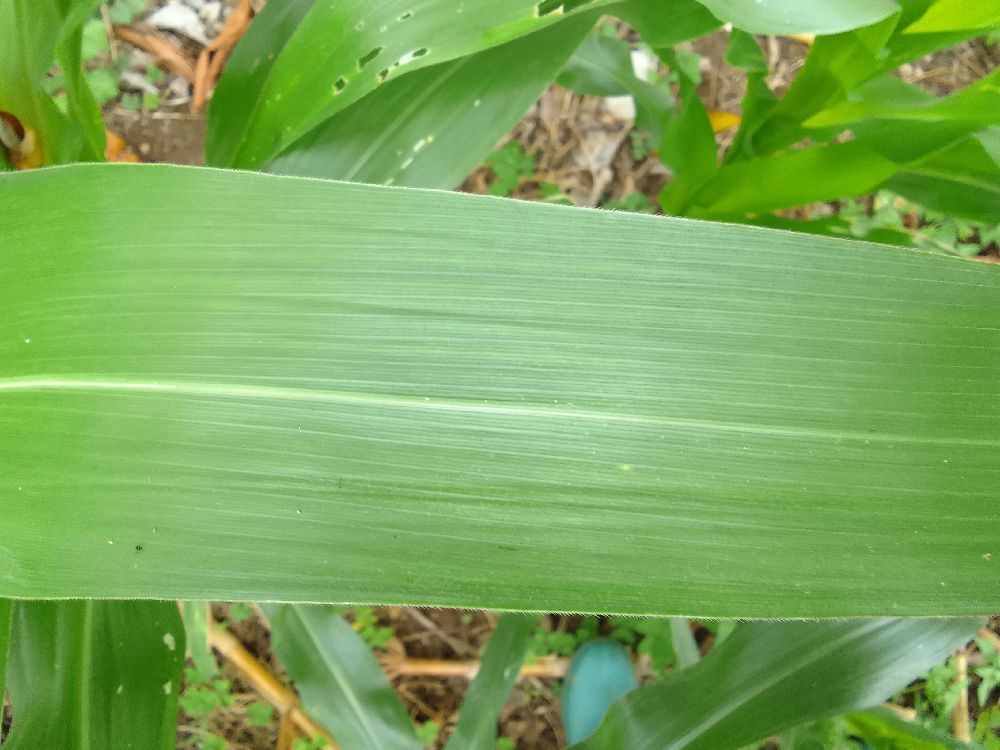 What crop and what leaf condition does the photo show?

maize, healthy
